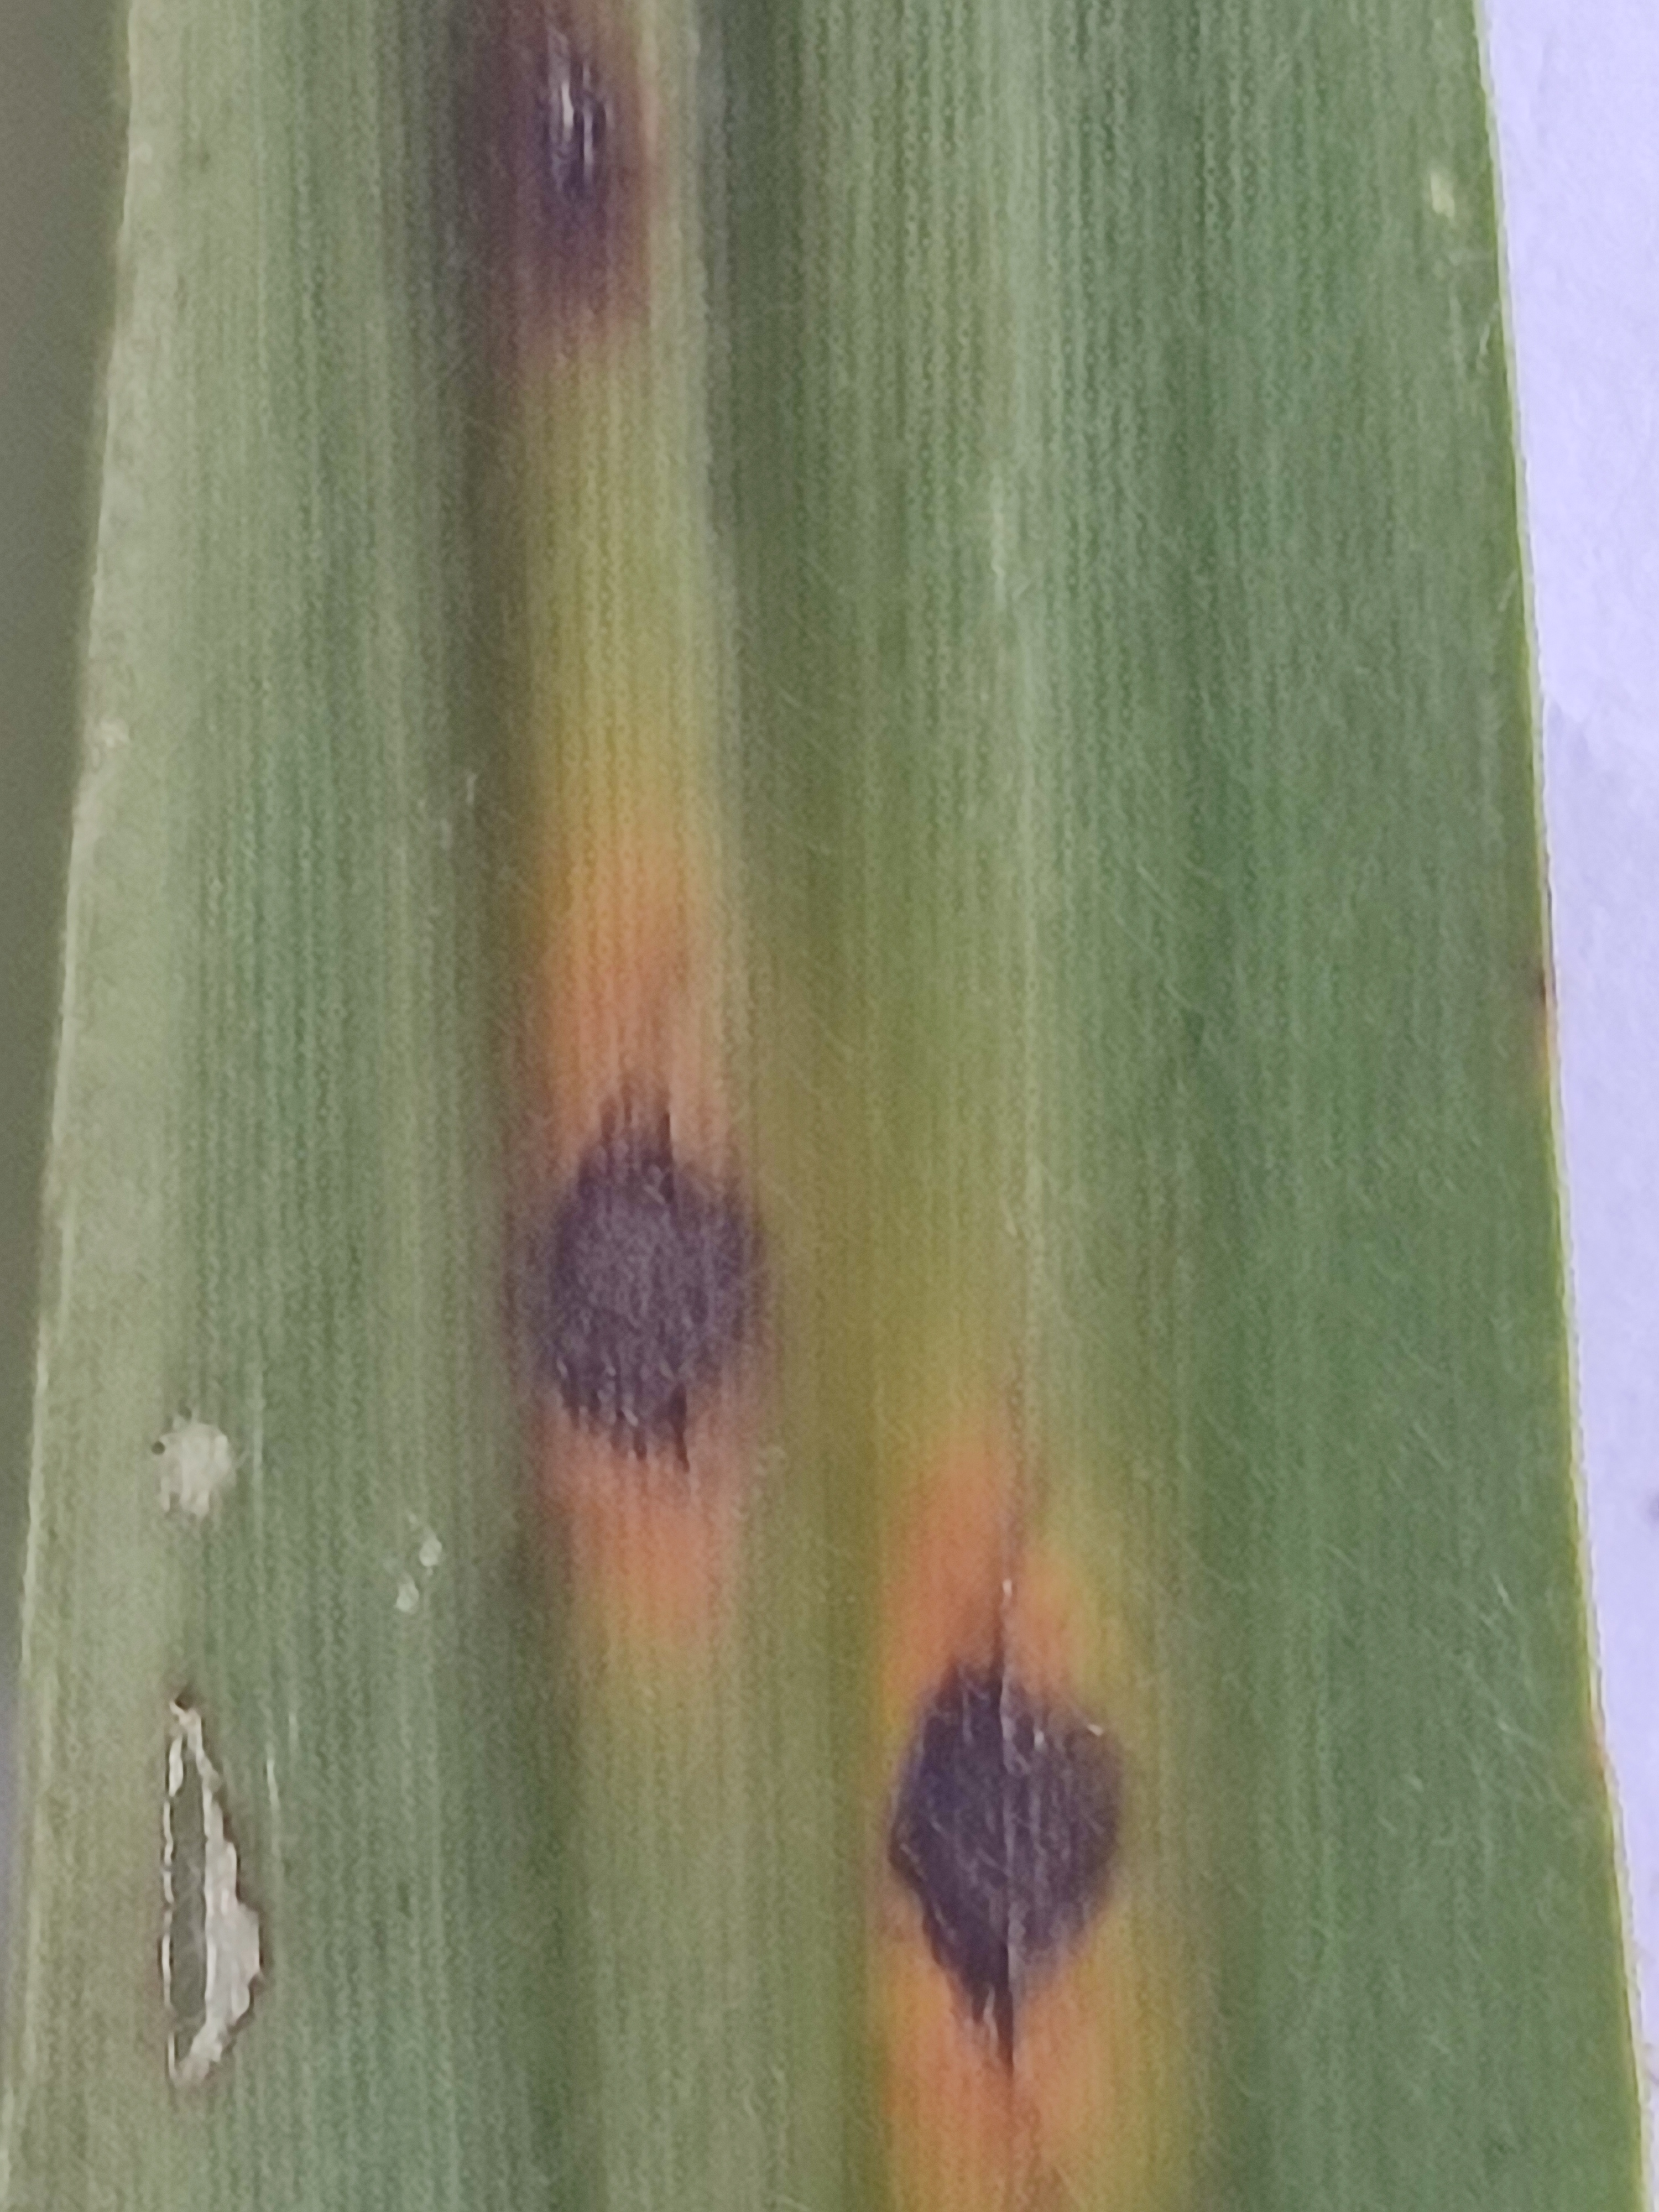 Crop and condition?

pearl millet, pyricularia sp.
